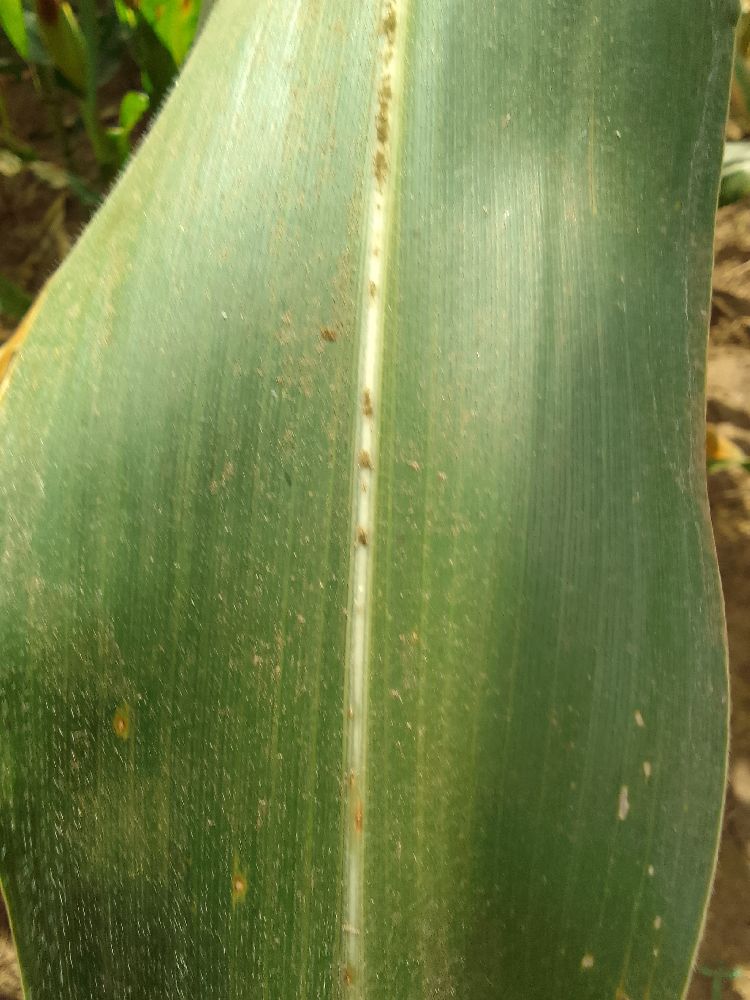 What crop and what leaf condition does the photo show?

maize, healthy
